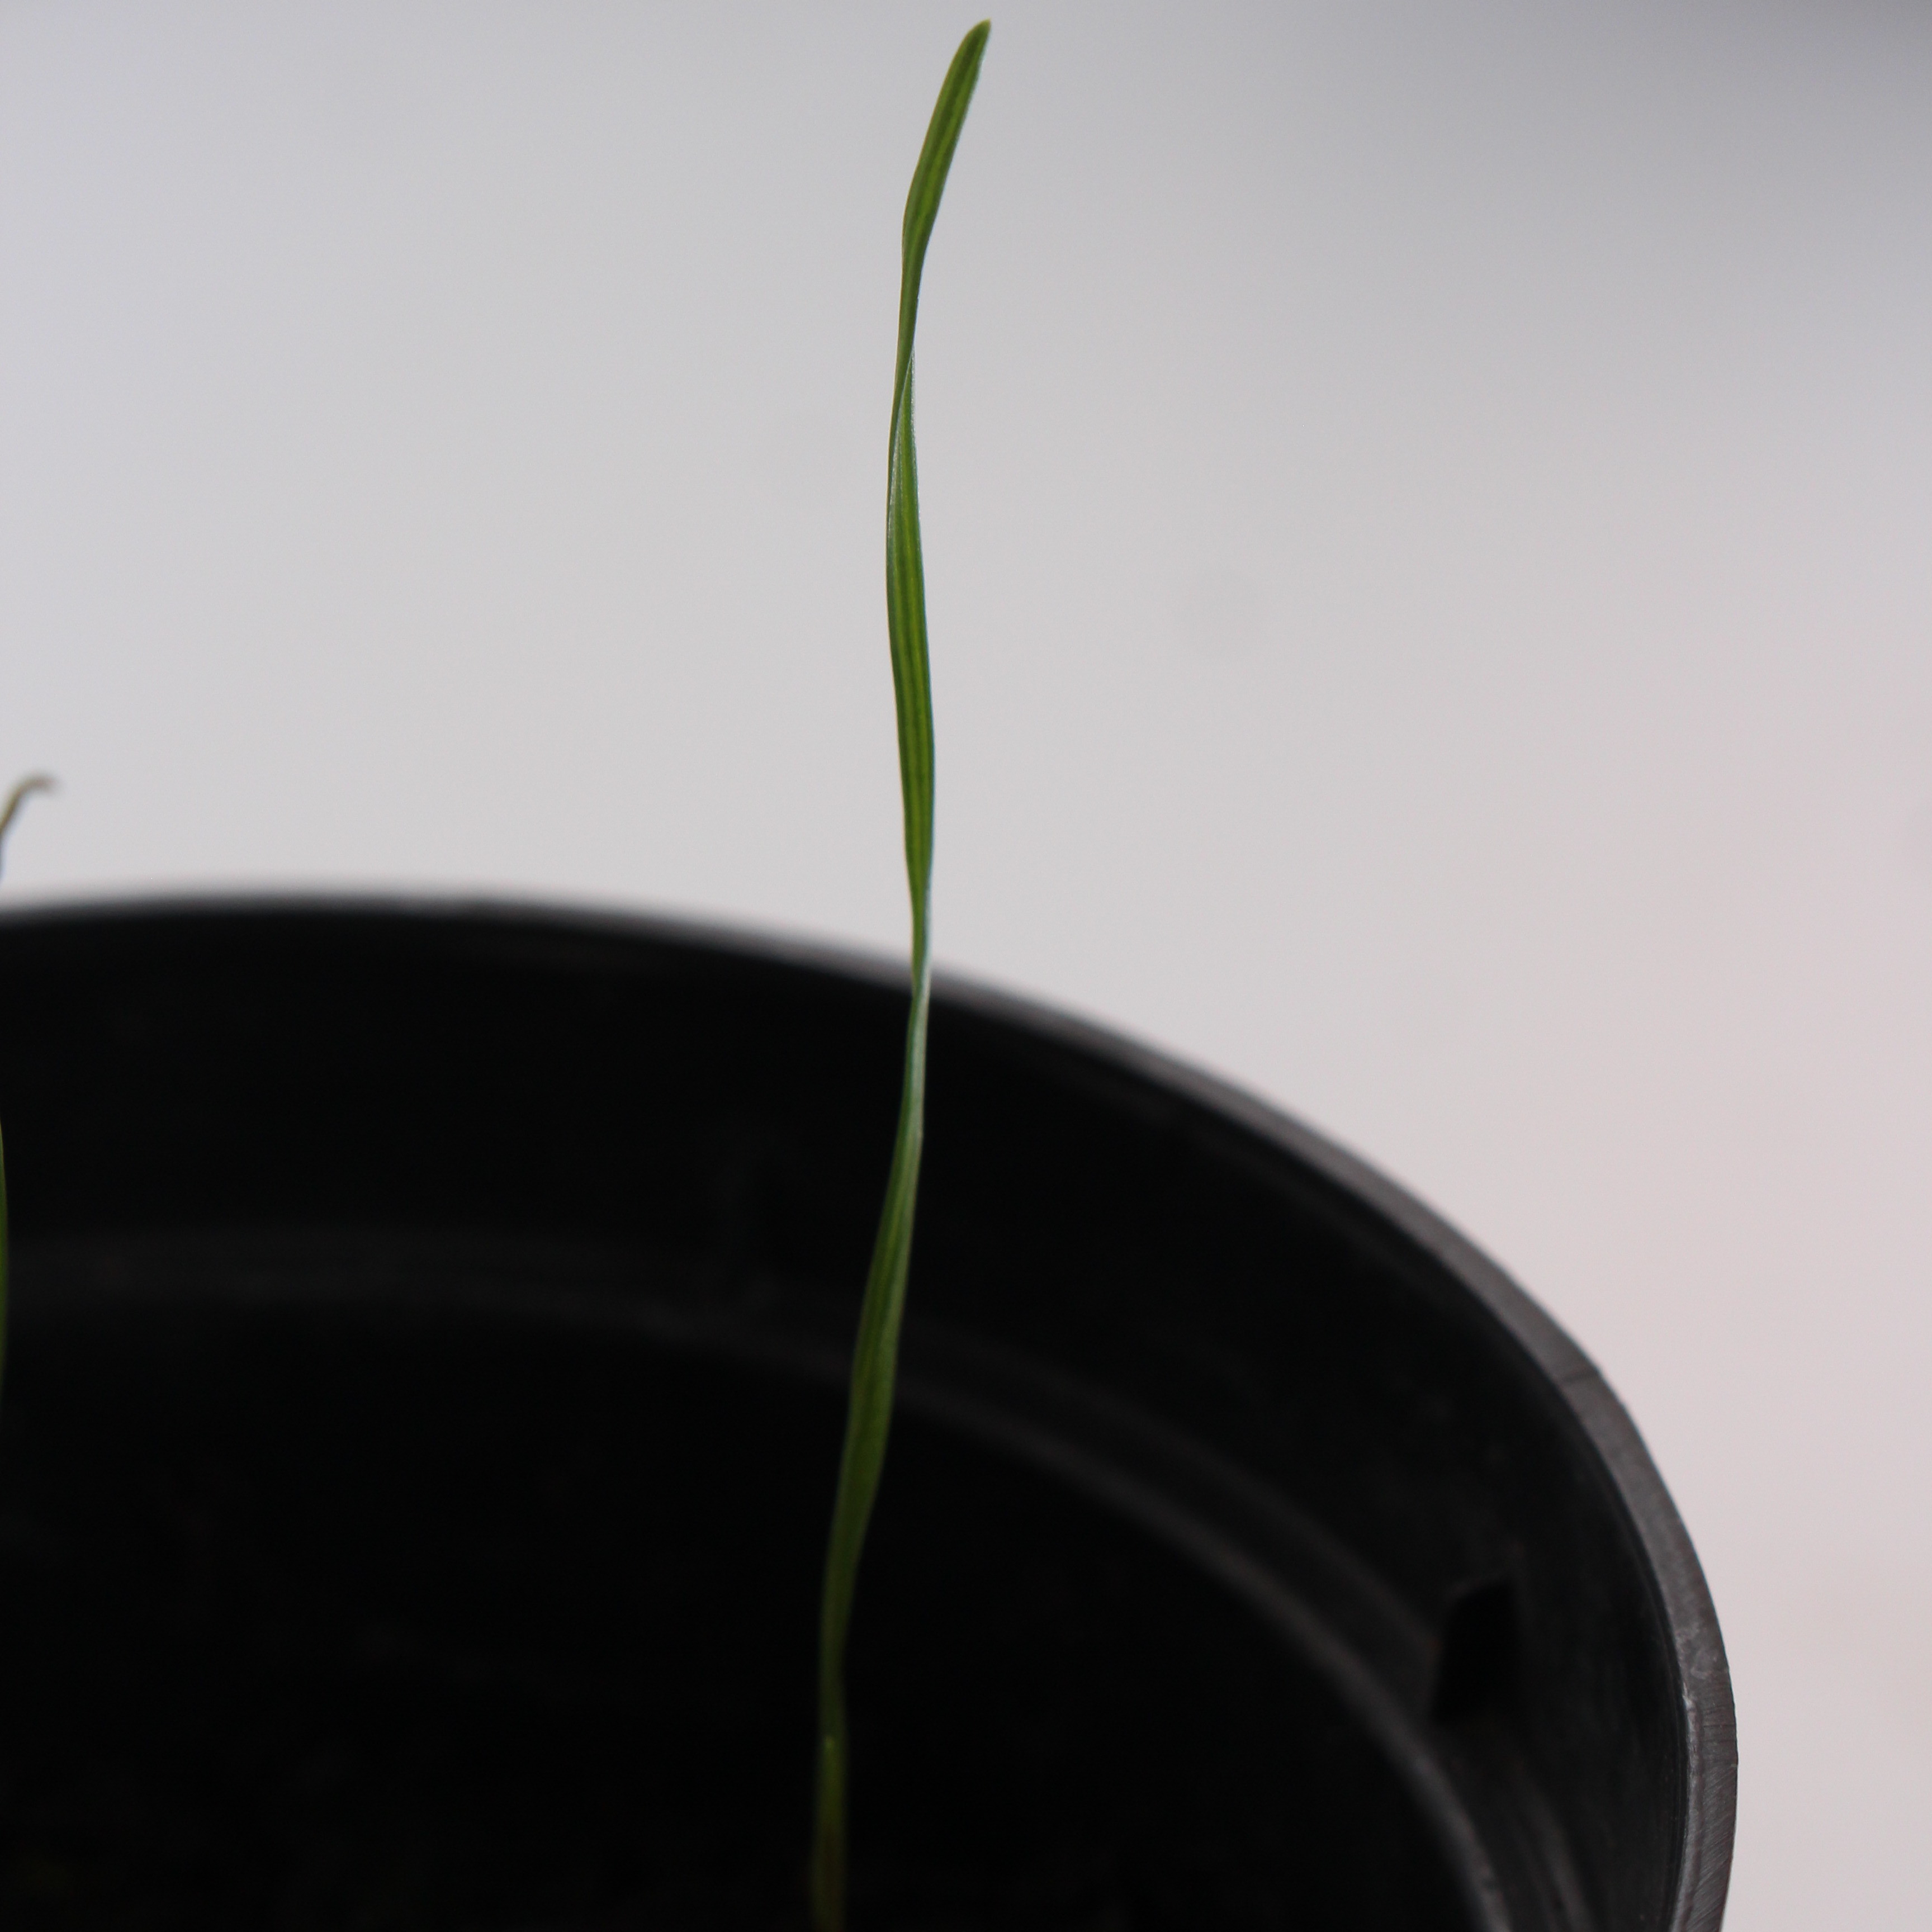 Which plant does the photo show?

Lolium multiflorum
